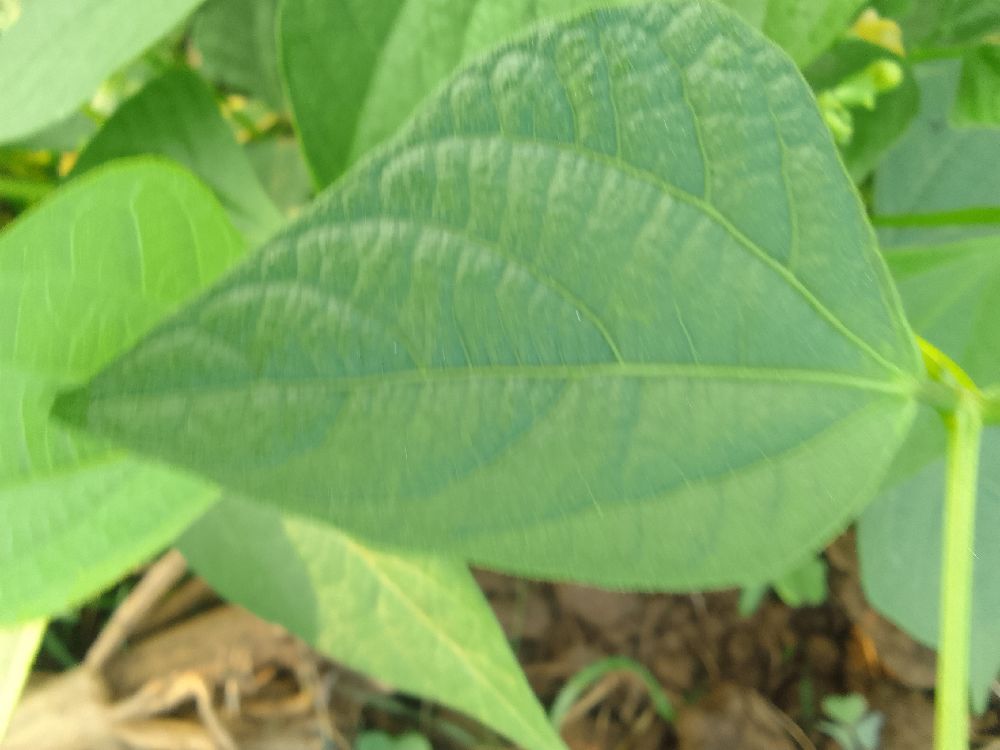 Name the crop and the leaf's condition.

common bean, healthy
